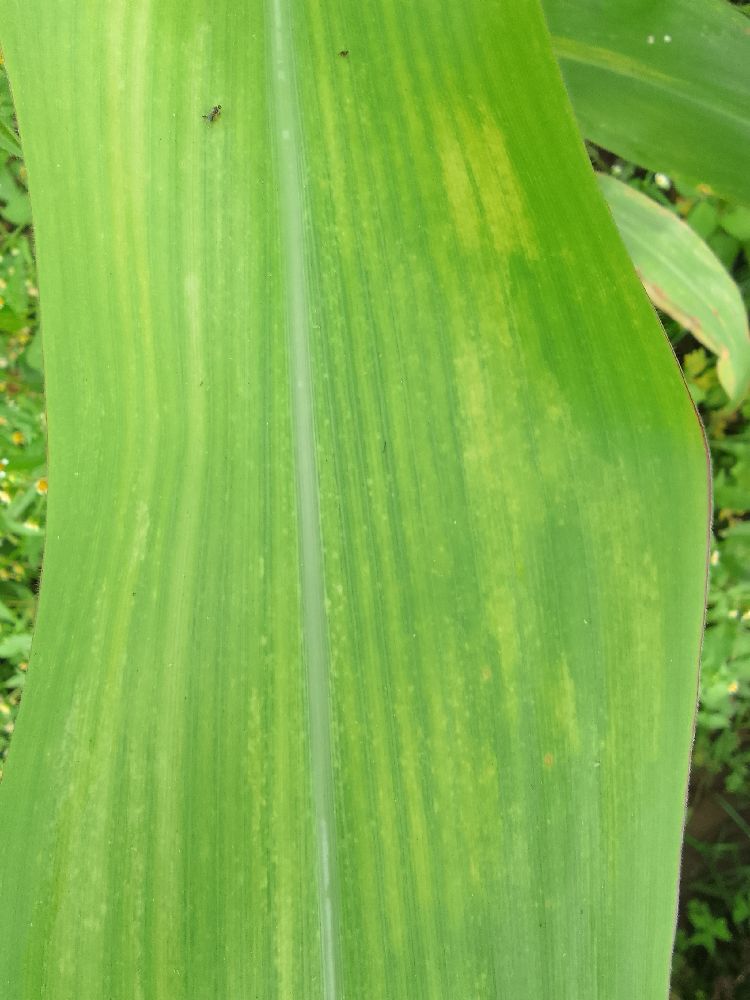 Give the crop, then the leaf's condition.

maize, maize lethal necrosis
